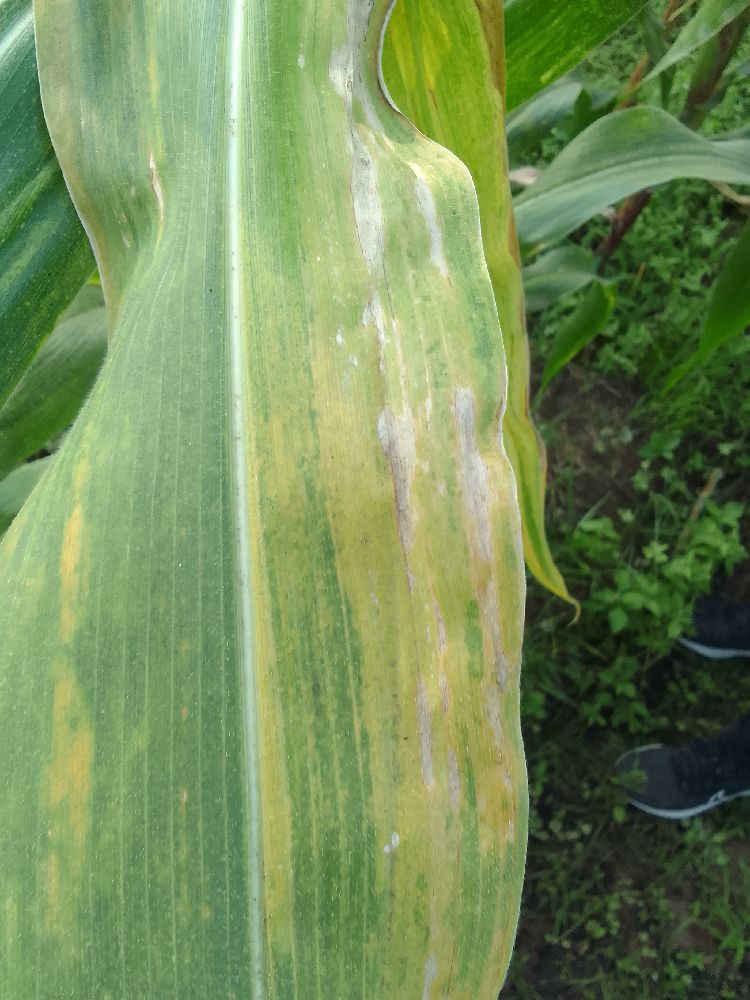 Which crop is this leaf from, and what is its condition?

maize, maize lethal necrosis
